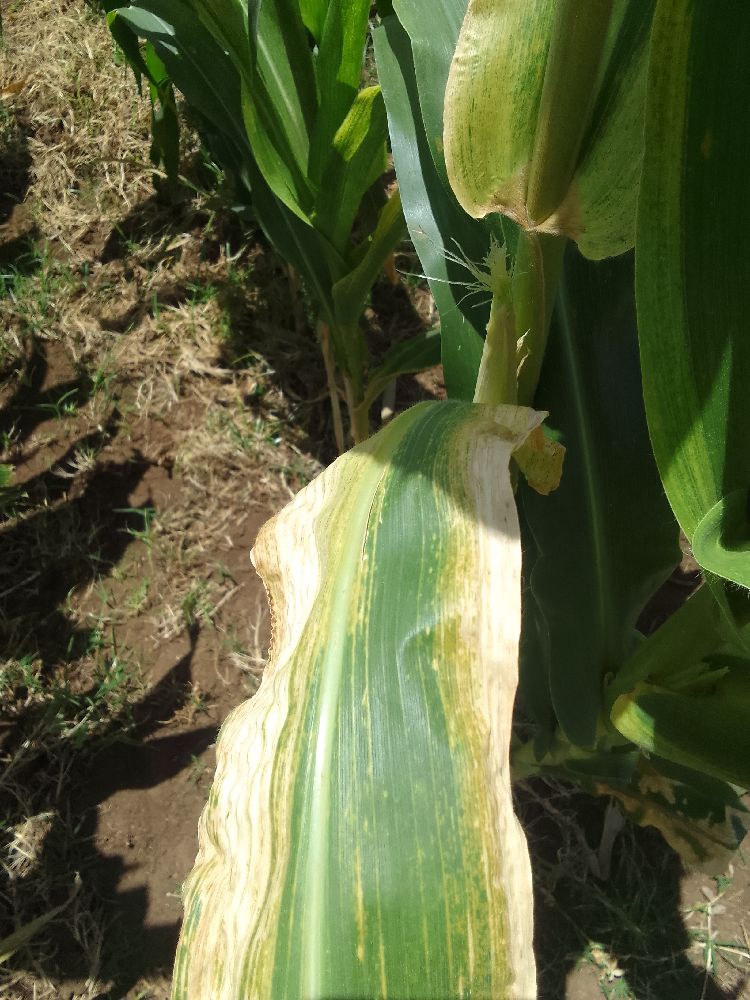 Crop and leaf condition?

maize, maize lethal necrosis
